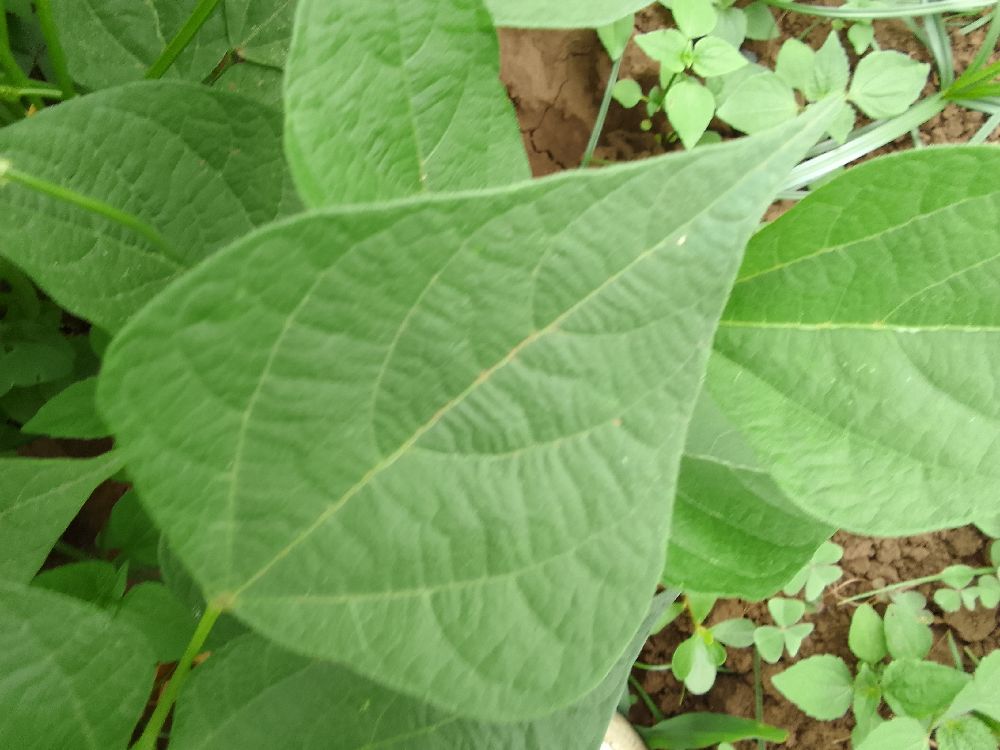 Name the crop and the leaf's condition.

common bean, healthy
